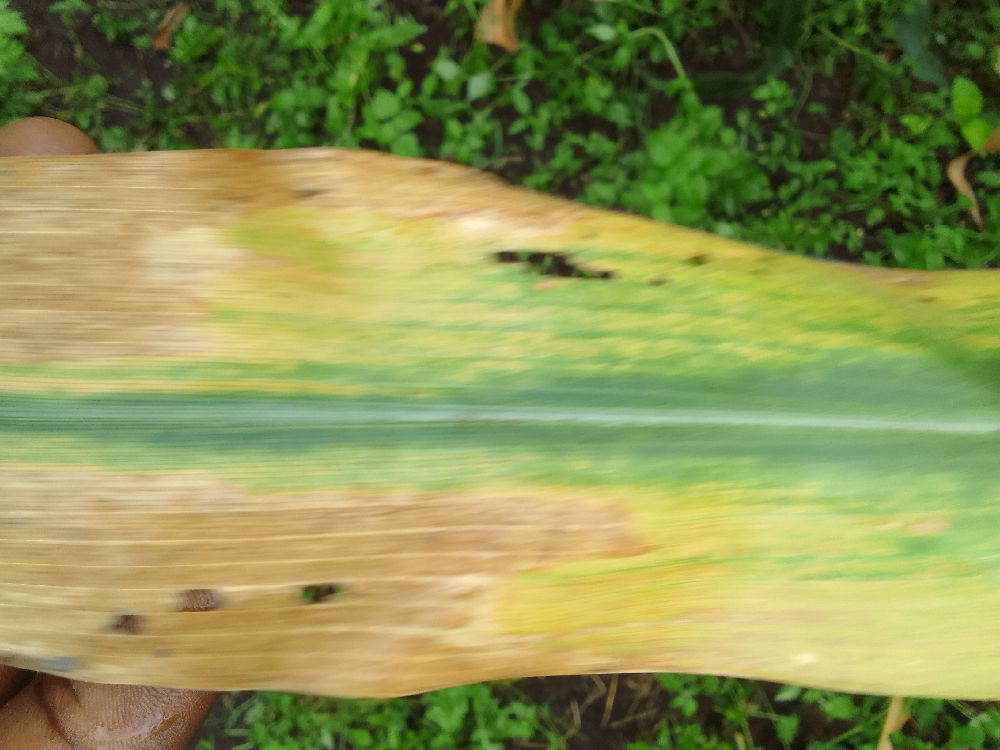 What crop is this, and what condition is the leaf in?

maize, maize lethal necrosis
